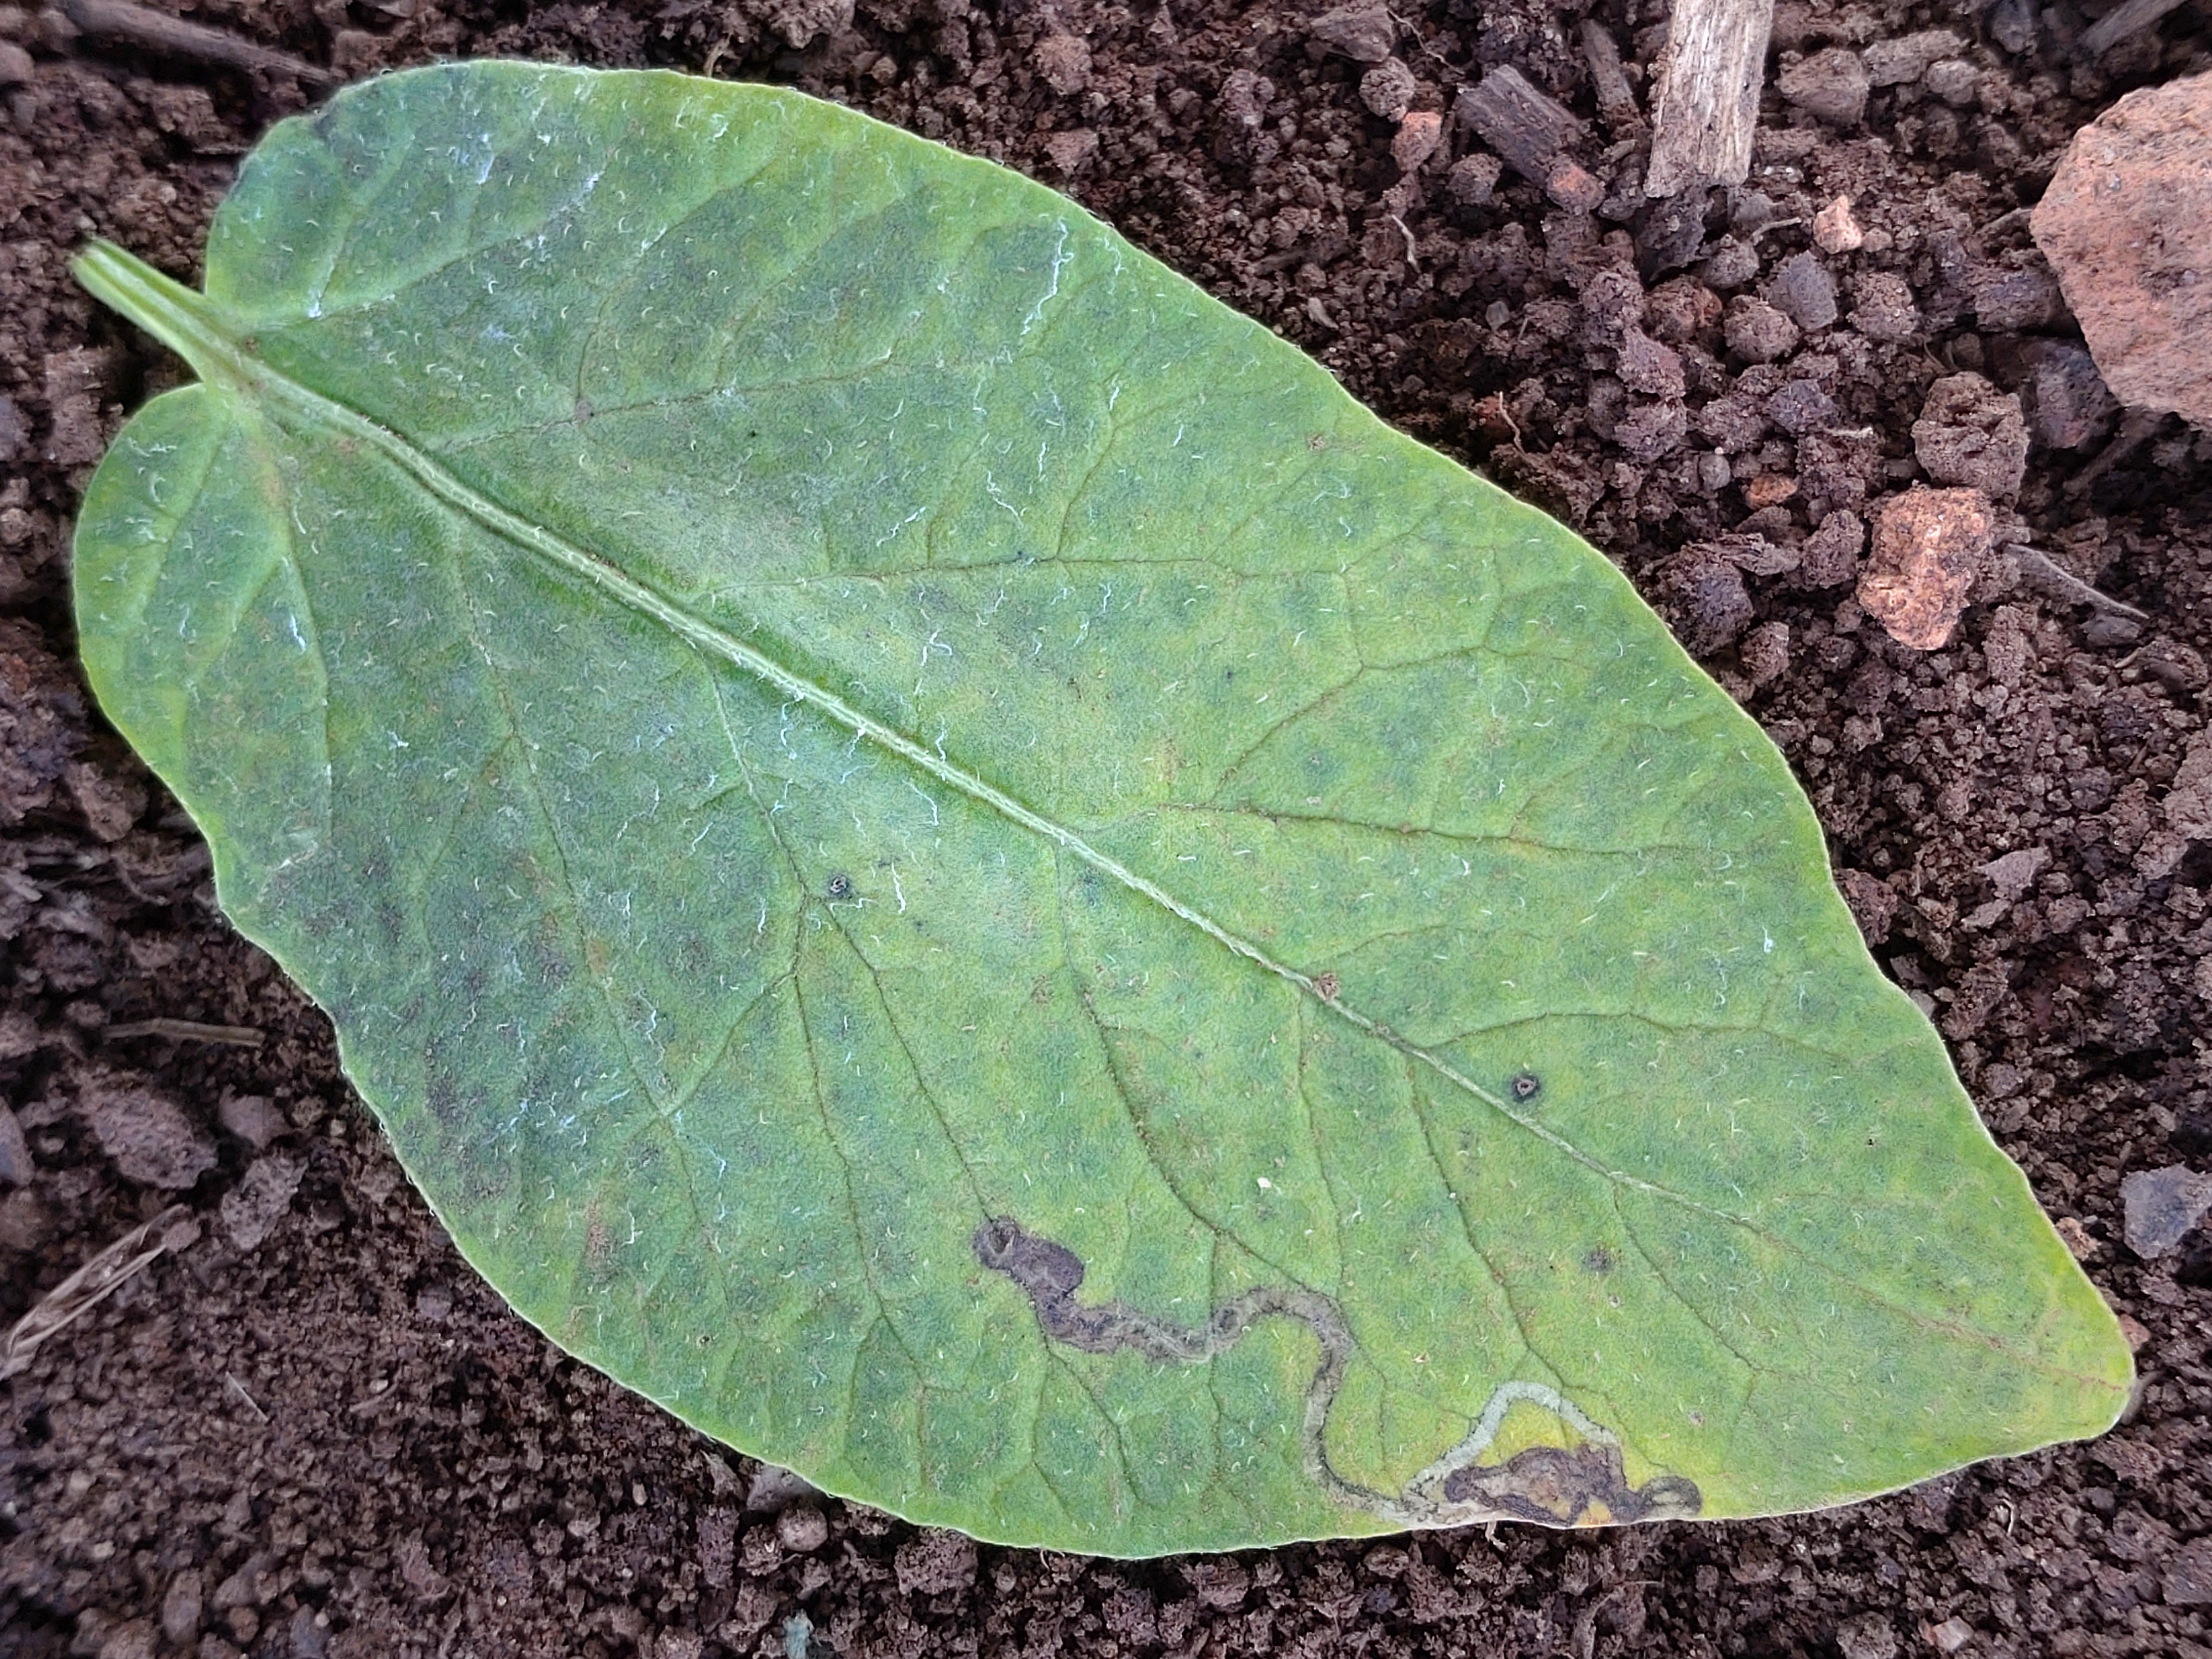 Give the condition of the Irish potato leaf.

late blight
